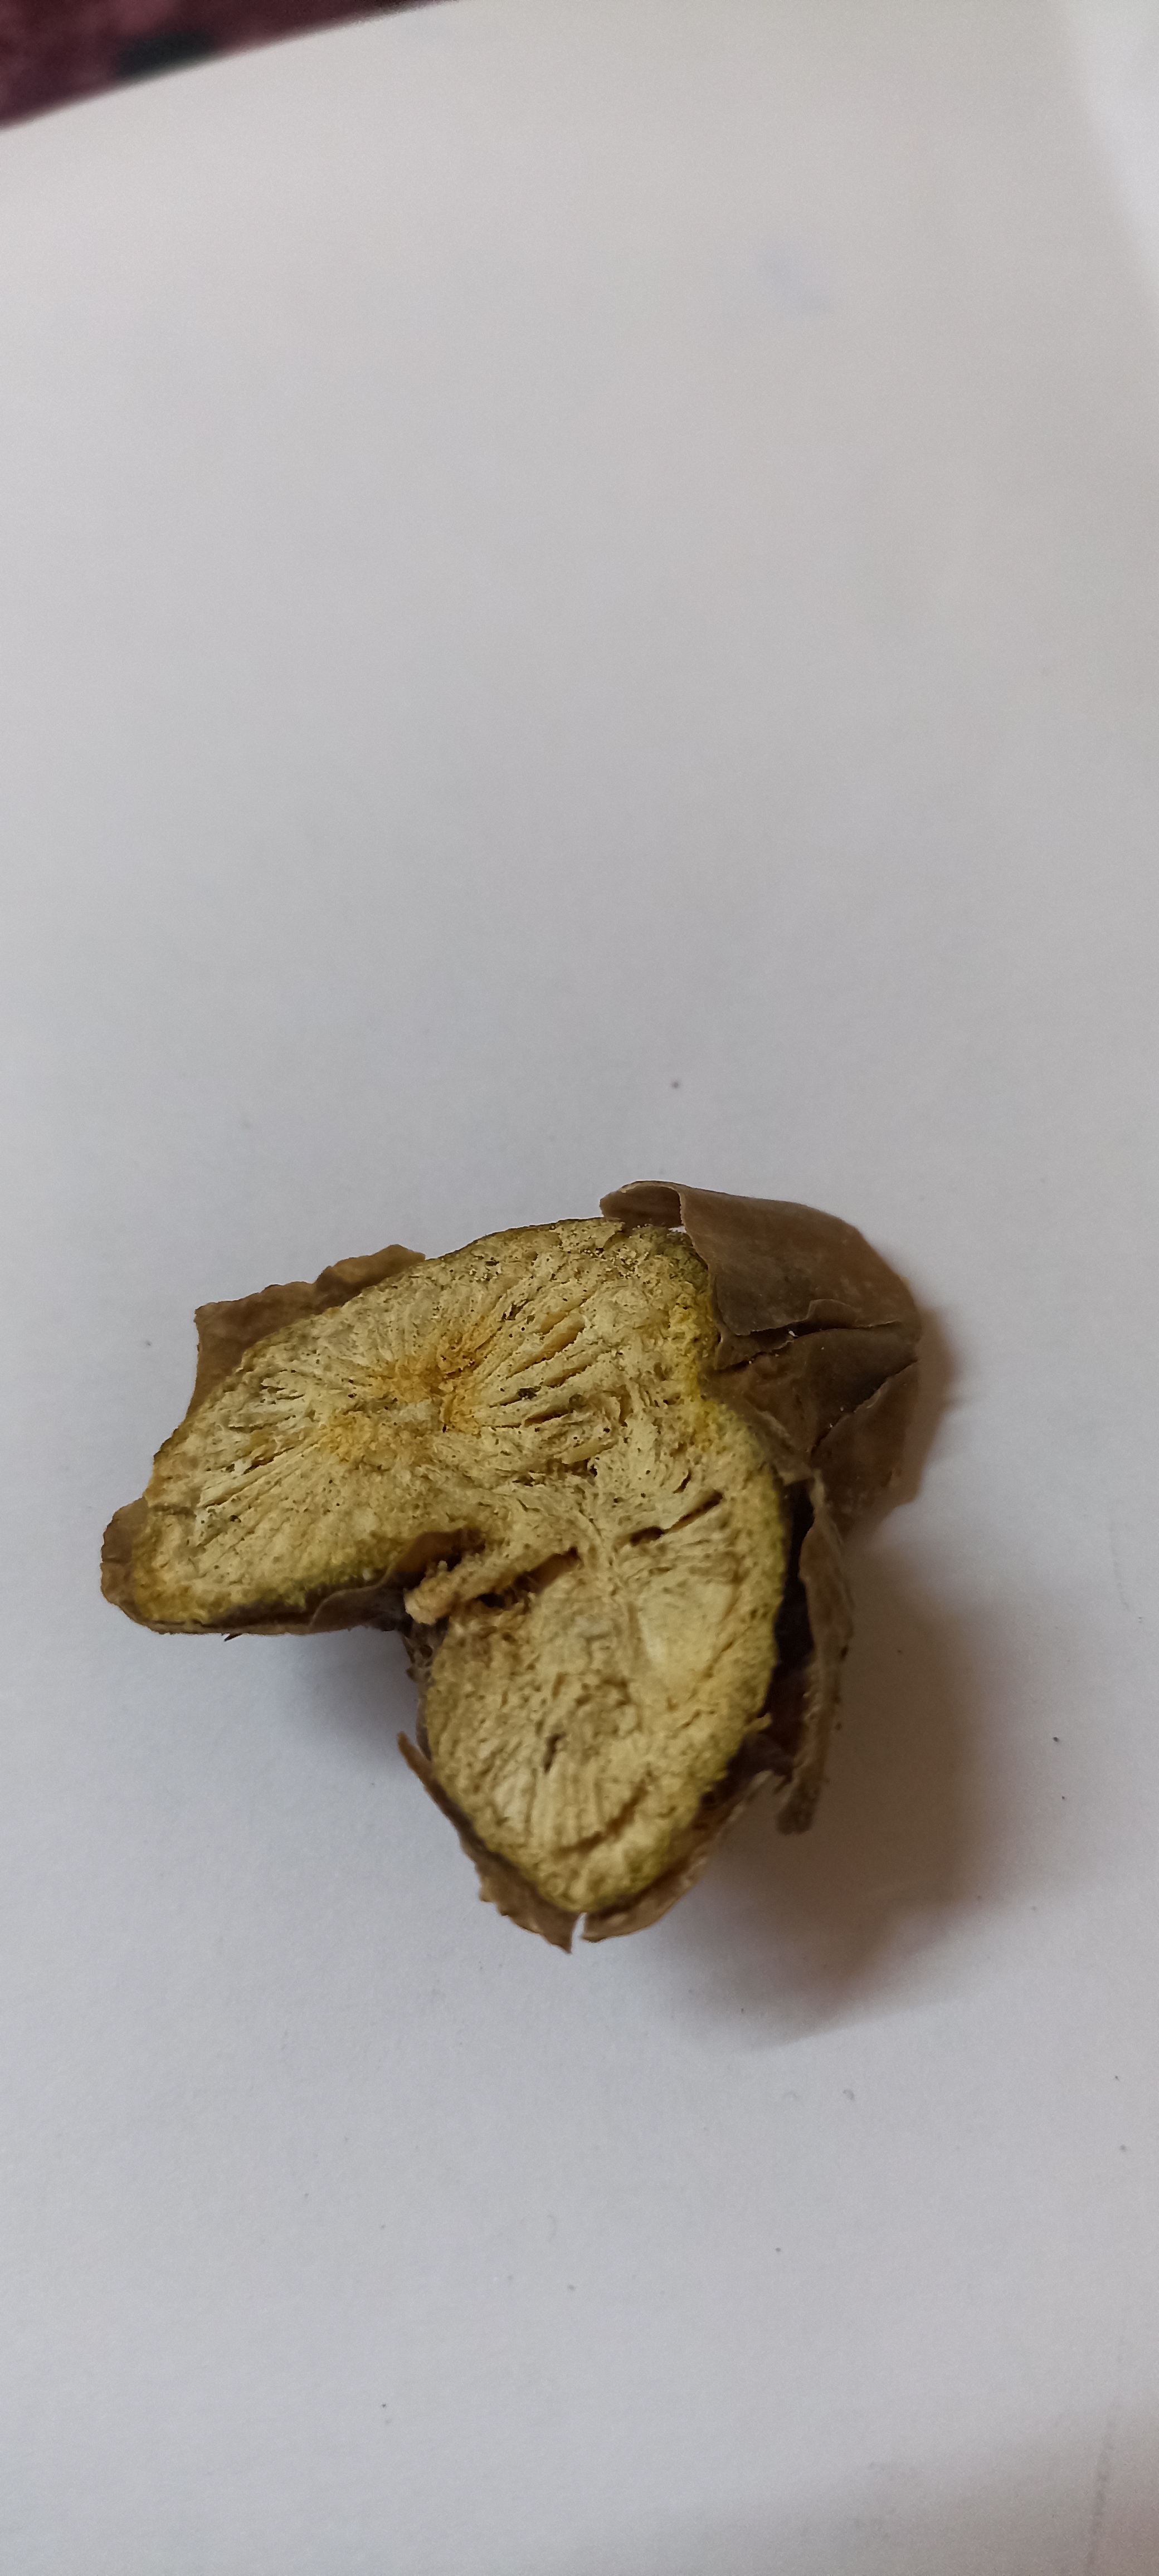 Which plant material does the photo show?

gulvel
